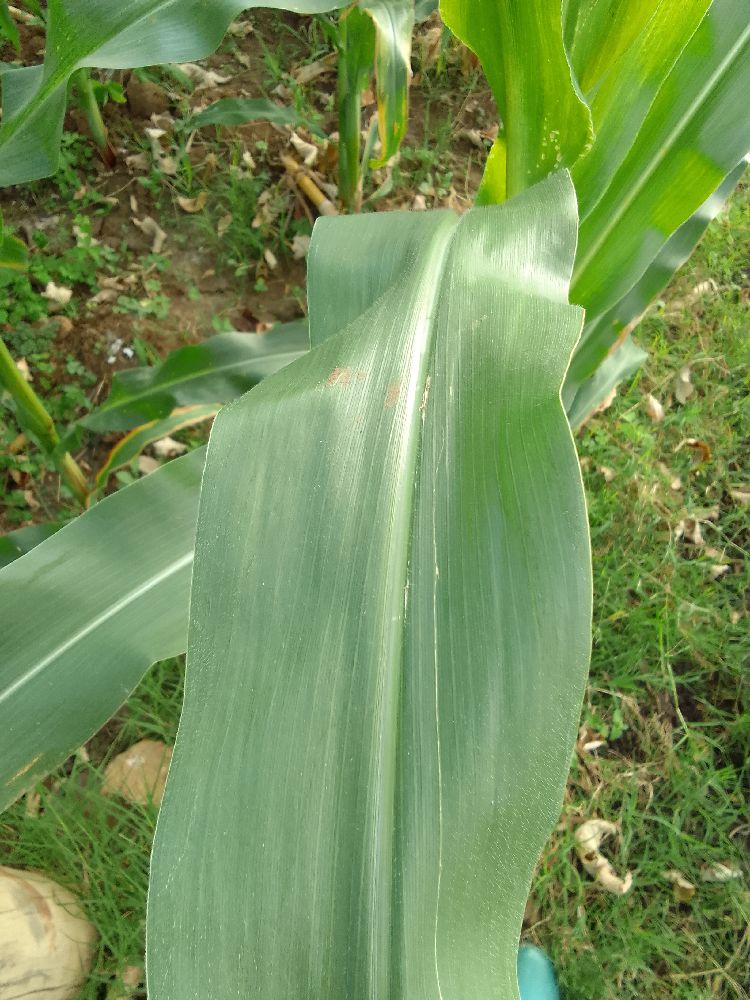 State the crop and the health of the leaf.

maize, healthy
